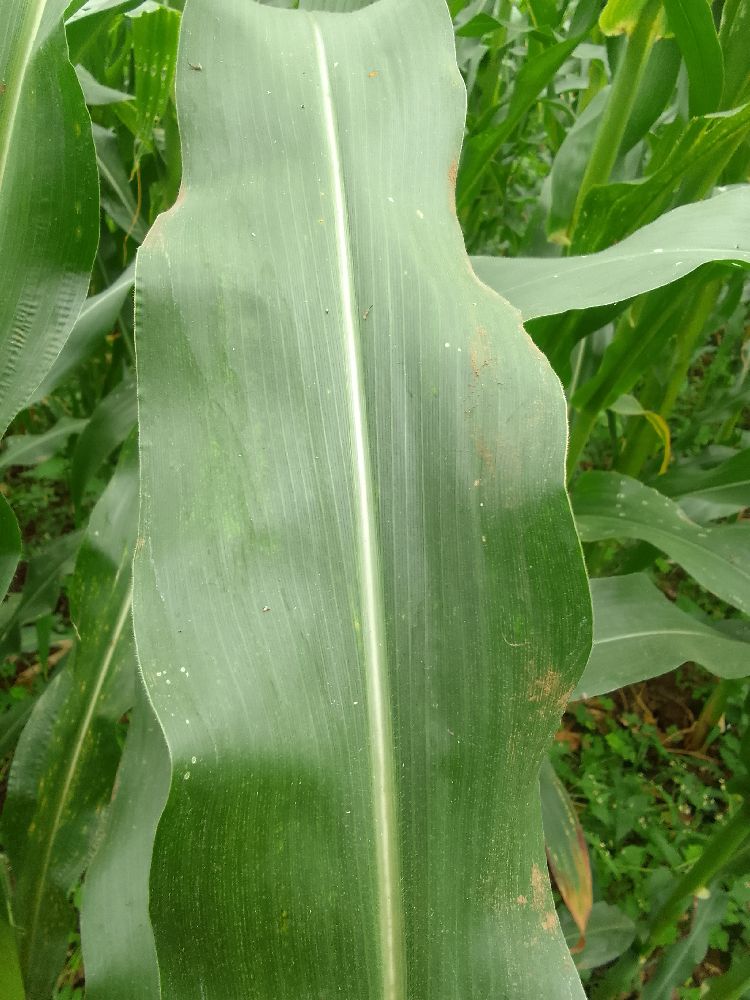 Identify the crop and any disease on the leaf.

maize, healthy
